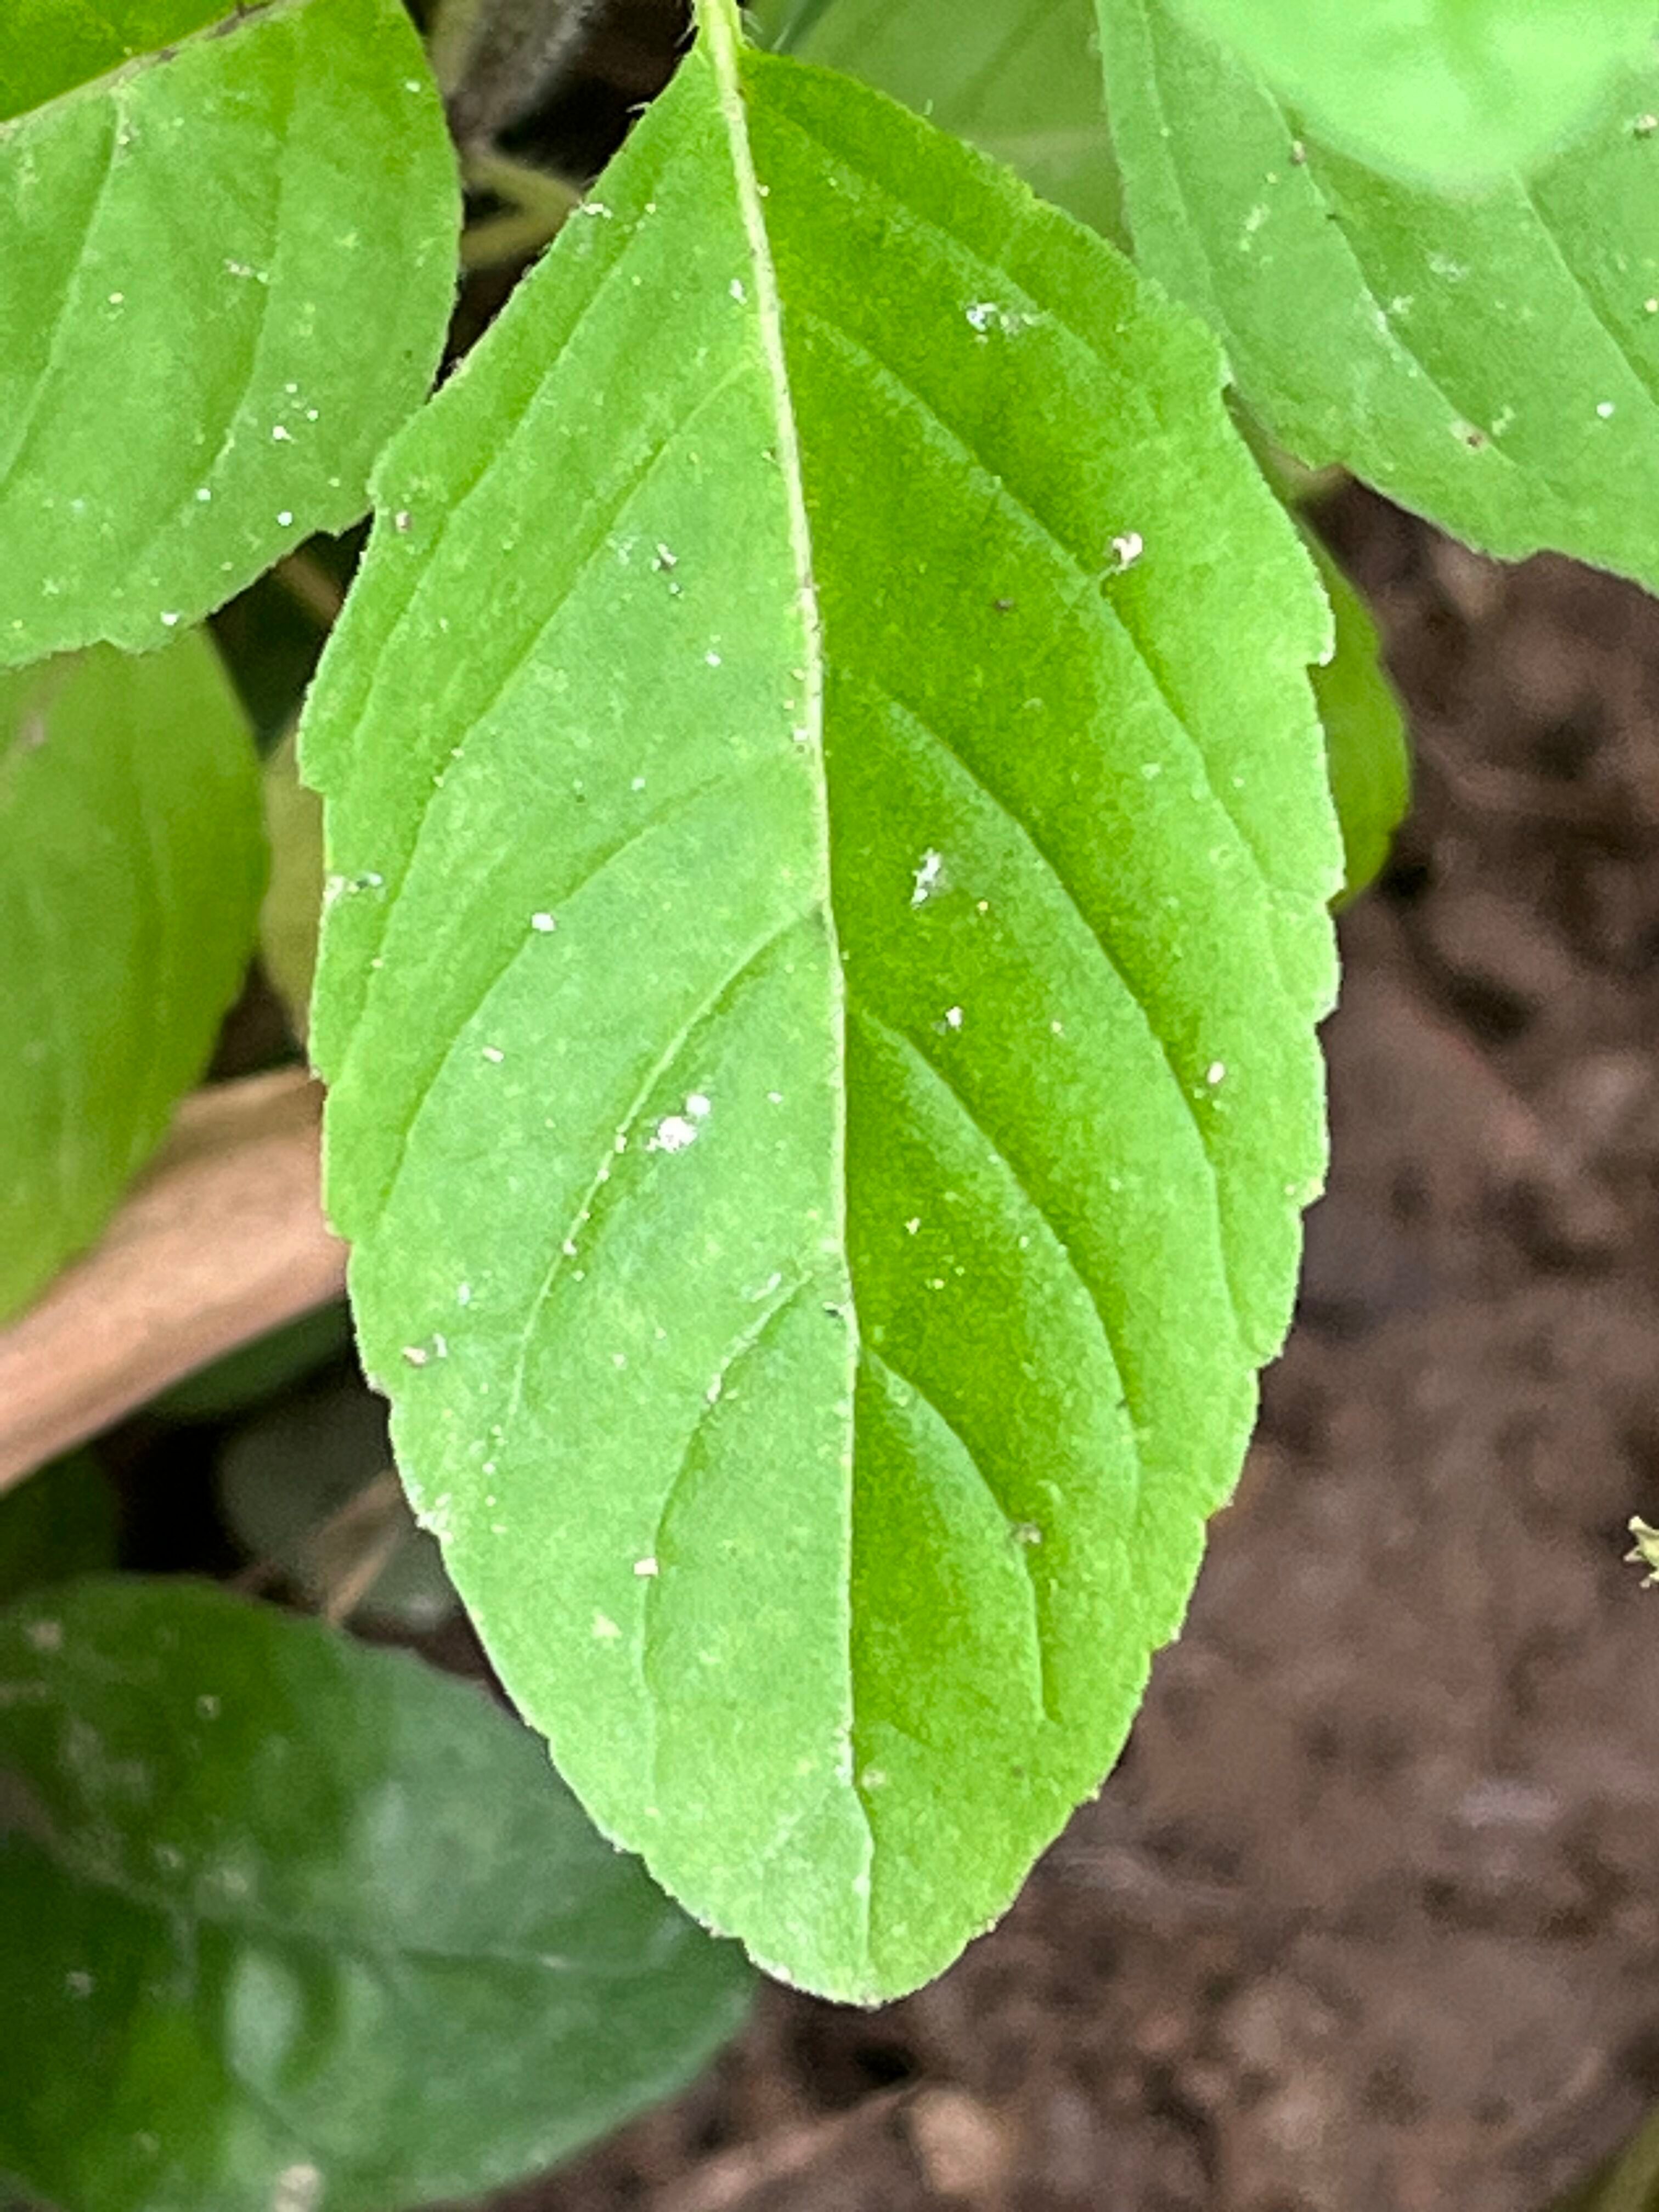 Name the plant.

tulshi
